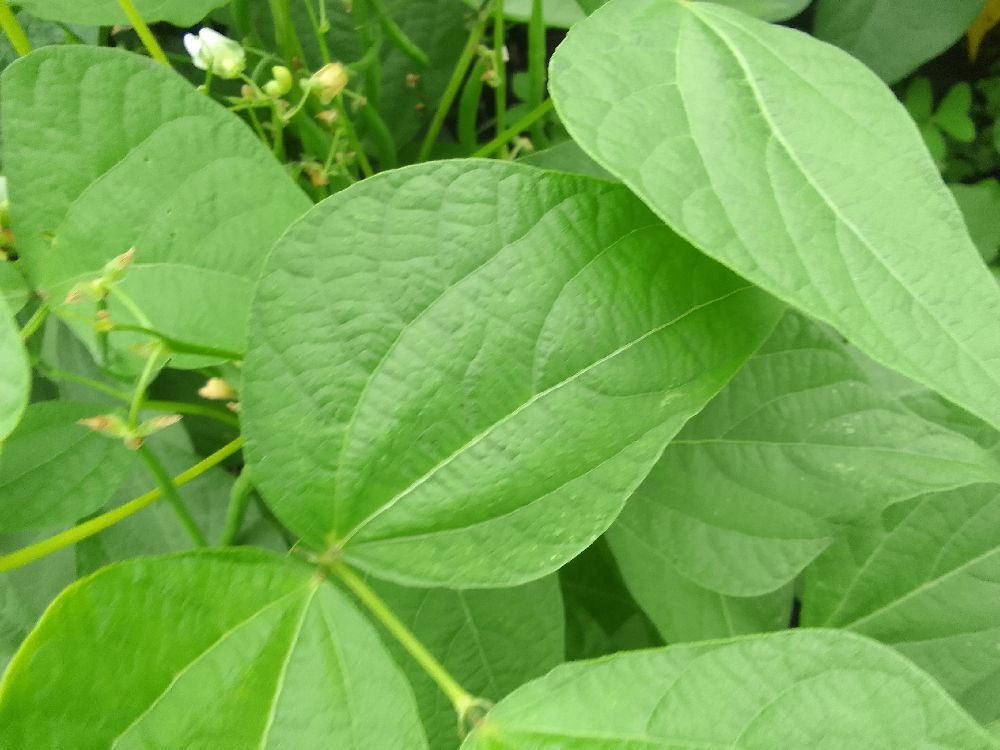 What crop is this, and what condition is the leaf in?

common bean, healthy
